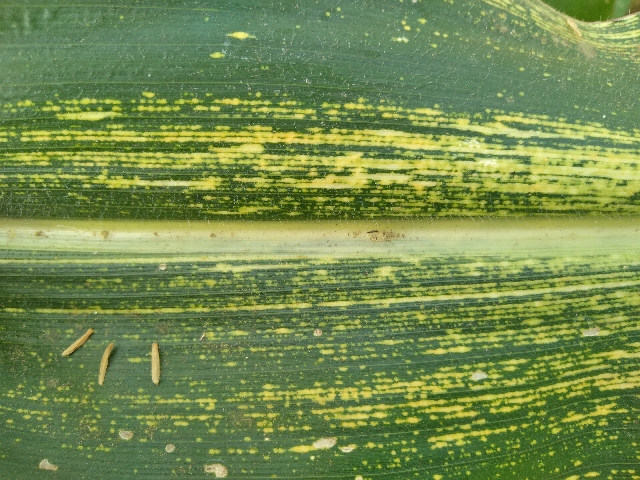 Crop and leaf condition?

maize, maize streak virus
